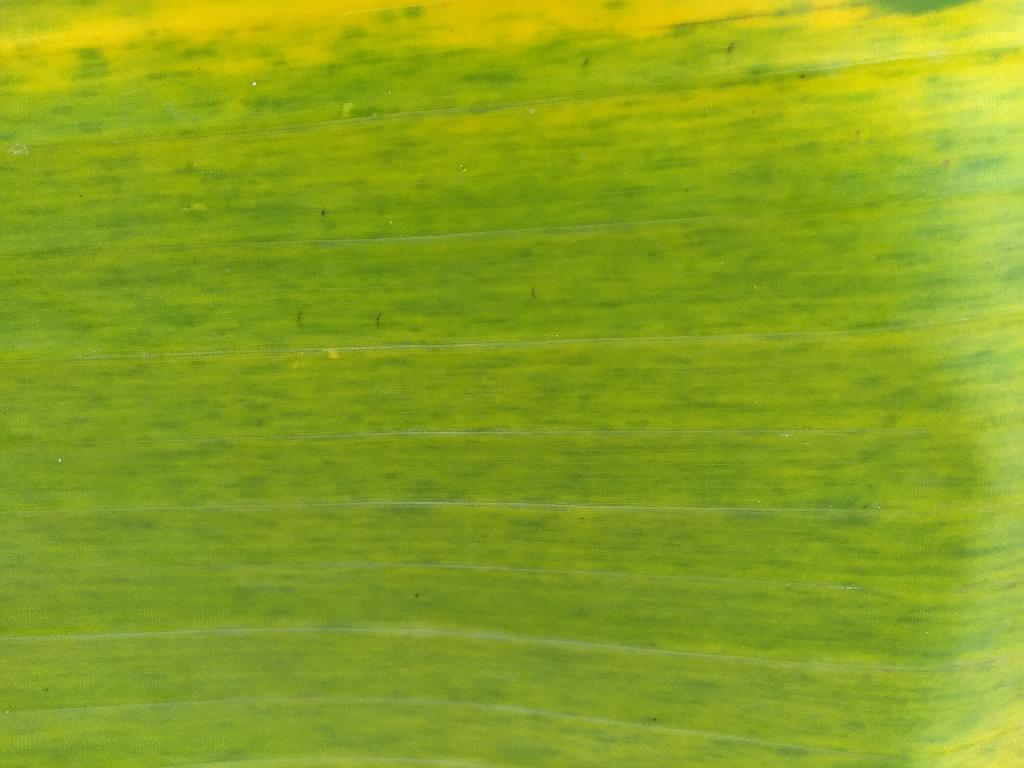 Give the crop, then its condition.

banana, fusarium wilt race 1
